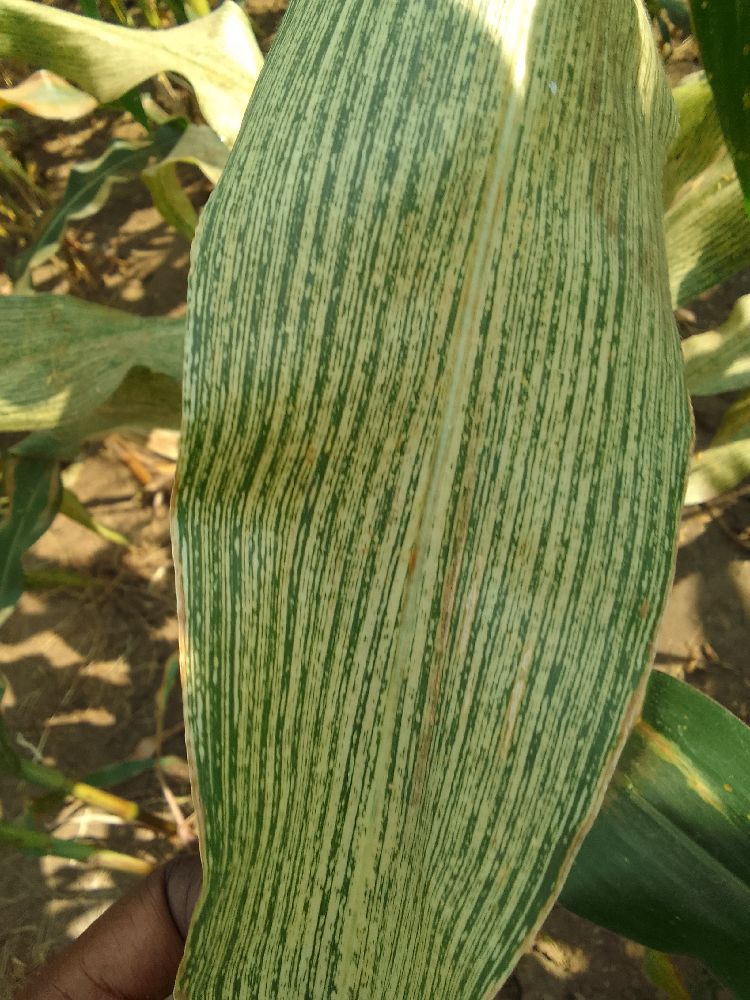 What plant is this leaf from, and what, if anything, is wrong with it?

maize, healthy
